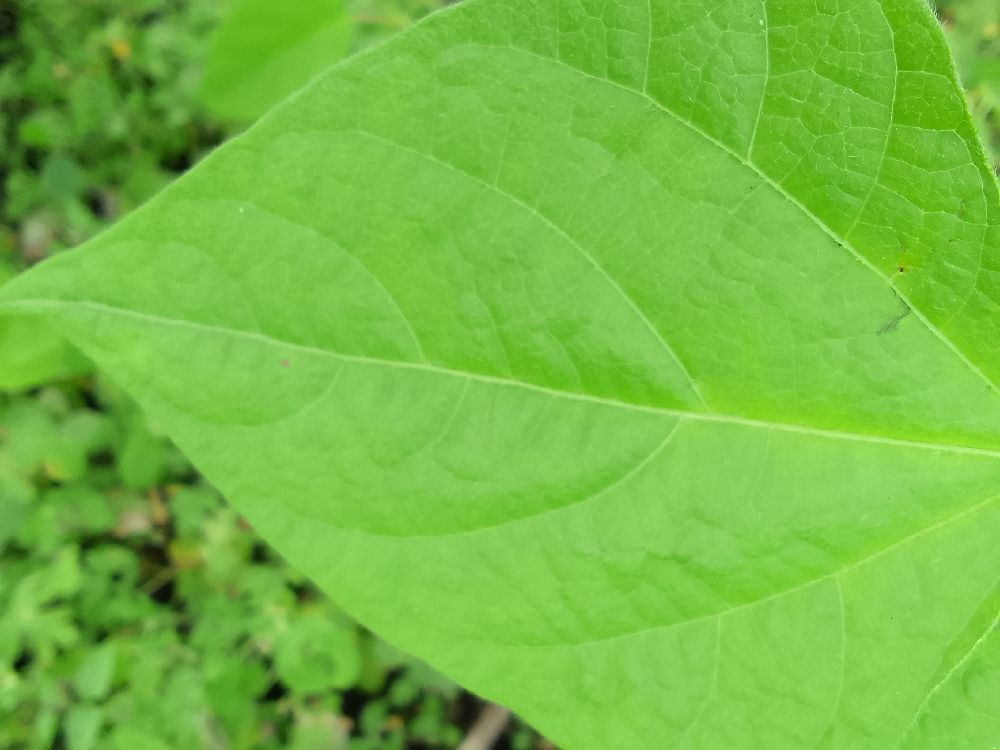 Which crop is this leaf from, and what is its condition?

common bean, healthy
